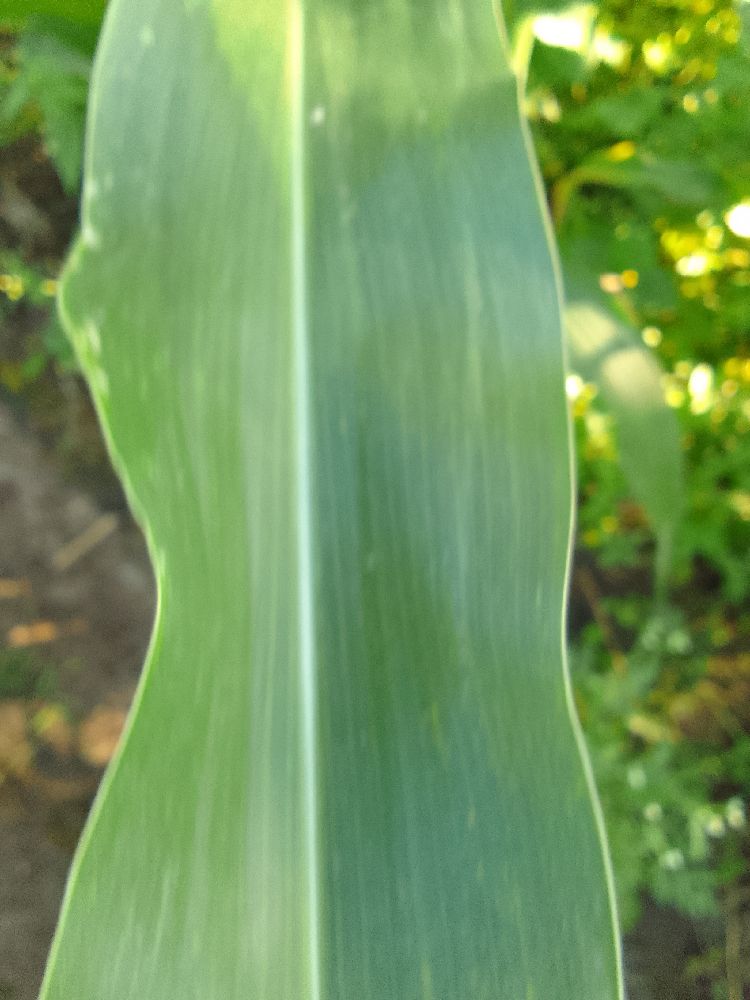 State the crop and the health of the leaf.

maize, healthy
